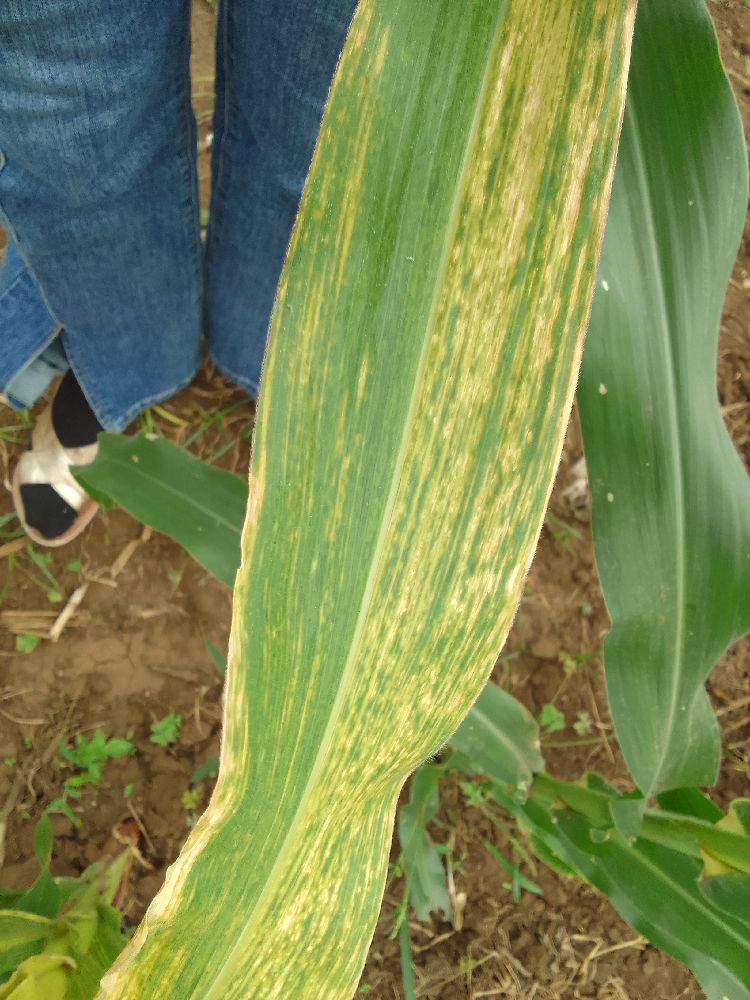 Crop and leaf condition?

maize, maize lethal necrosis
